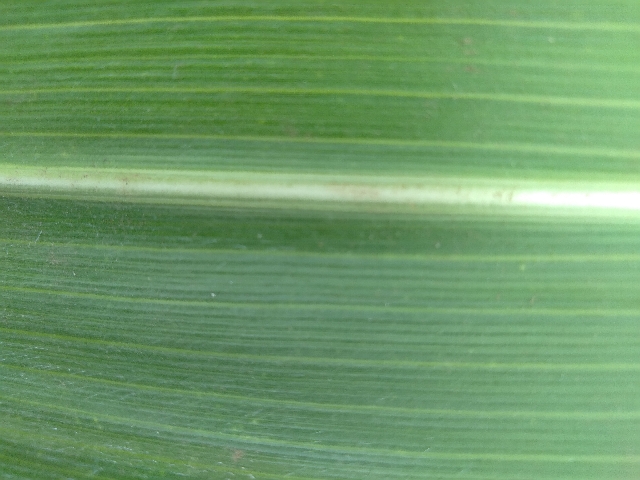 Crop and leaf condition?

maize, healthy
